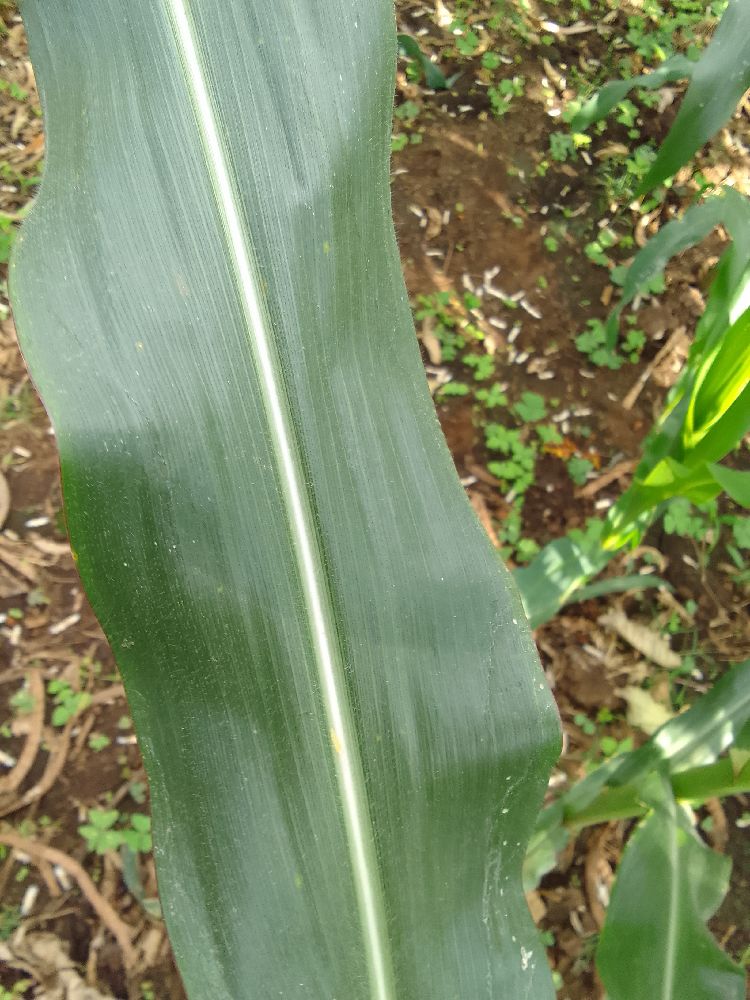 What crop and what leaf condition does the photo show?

maize, healthy
